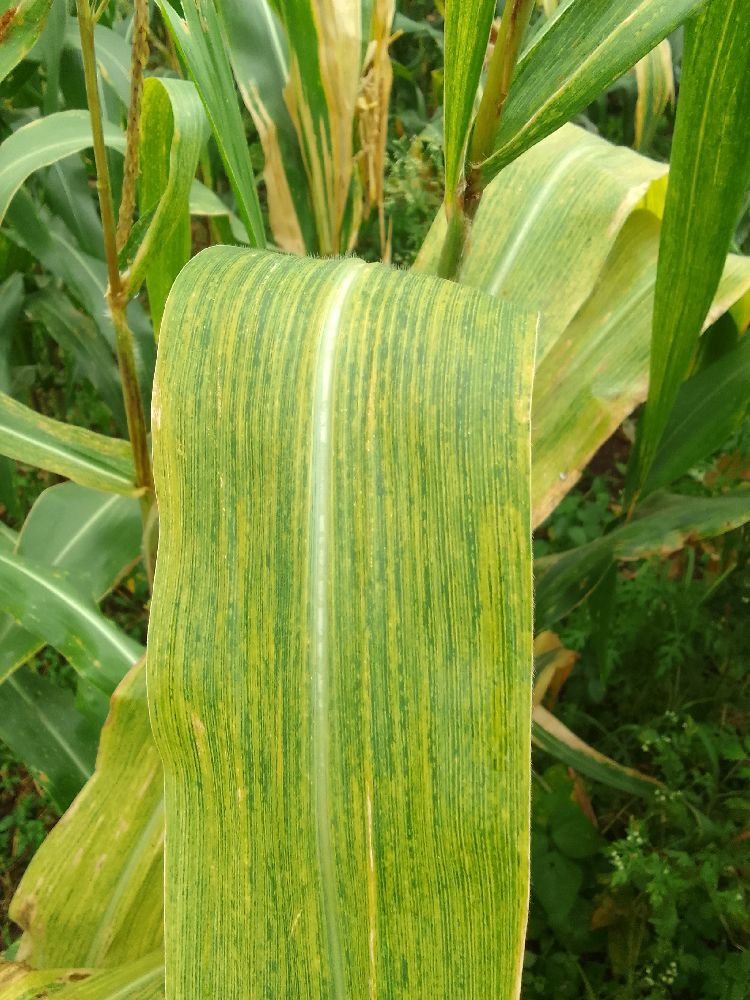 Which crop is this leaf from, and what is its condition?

maize, maize lethal necrosis
